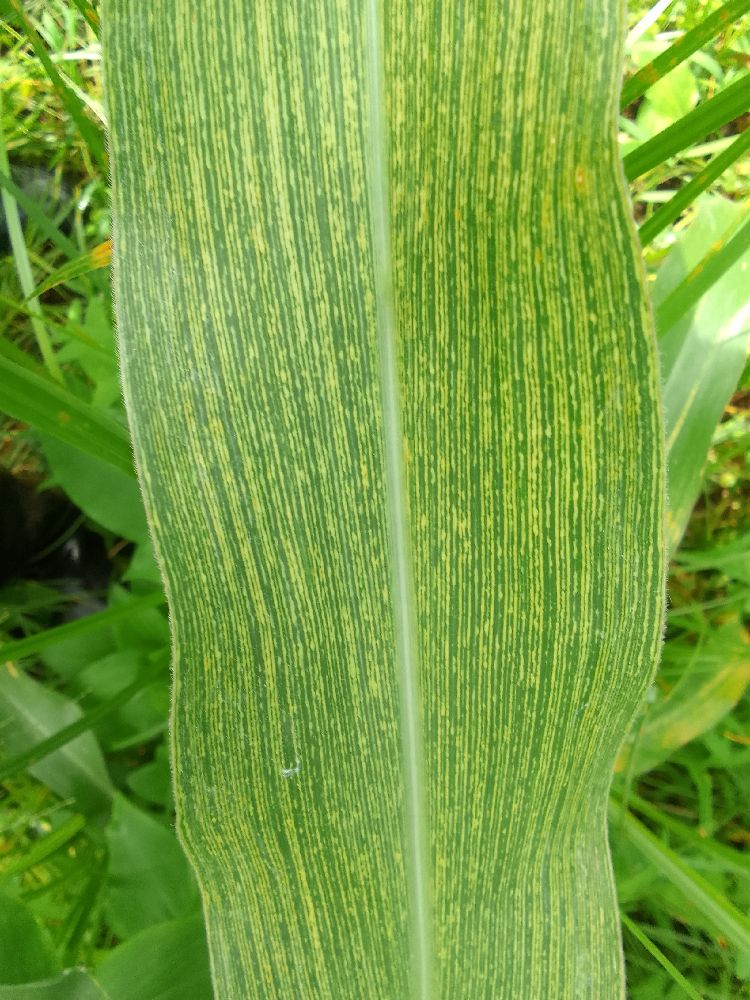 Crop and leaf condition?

maize, healthy
